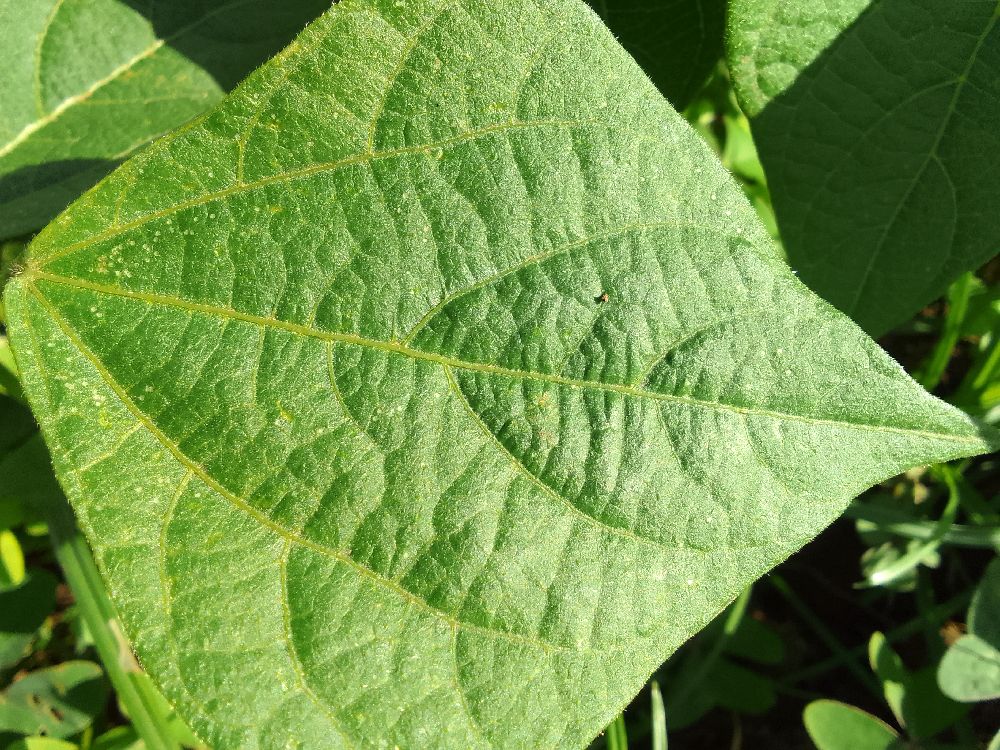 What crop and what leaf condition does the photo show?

common bean, healthy
